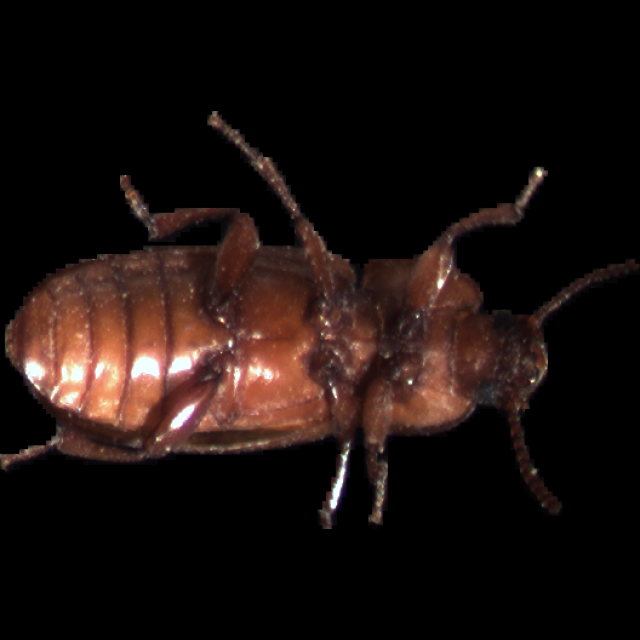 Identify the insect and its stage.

mealworm beetle
